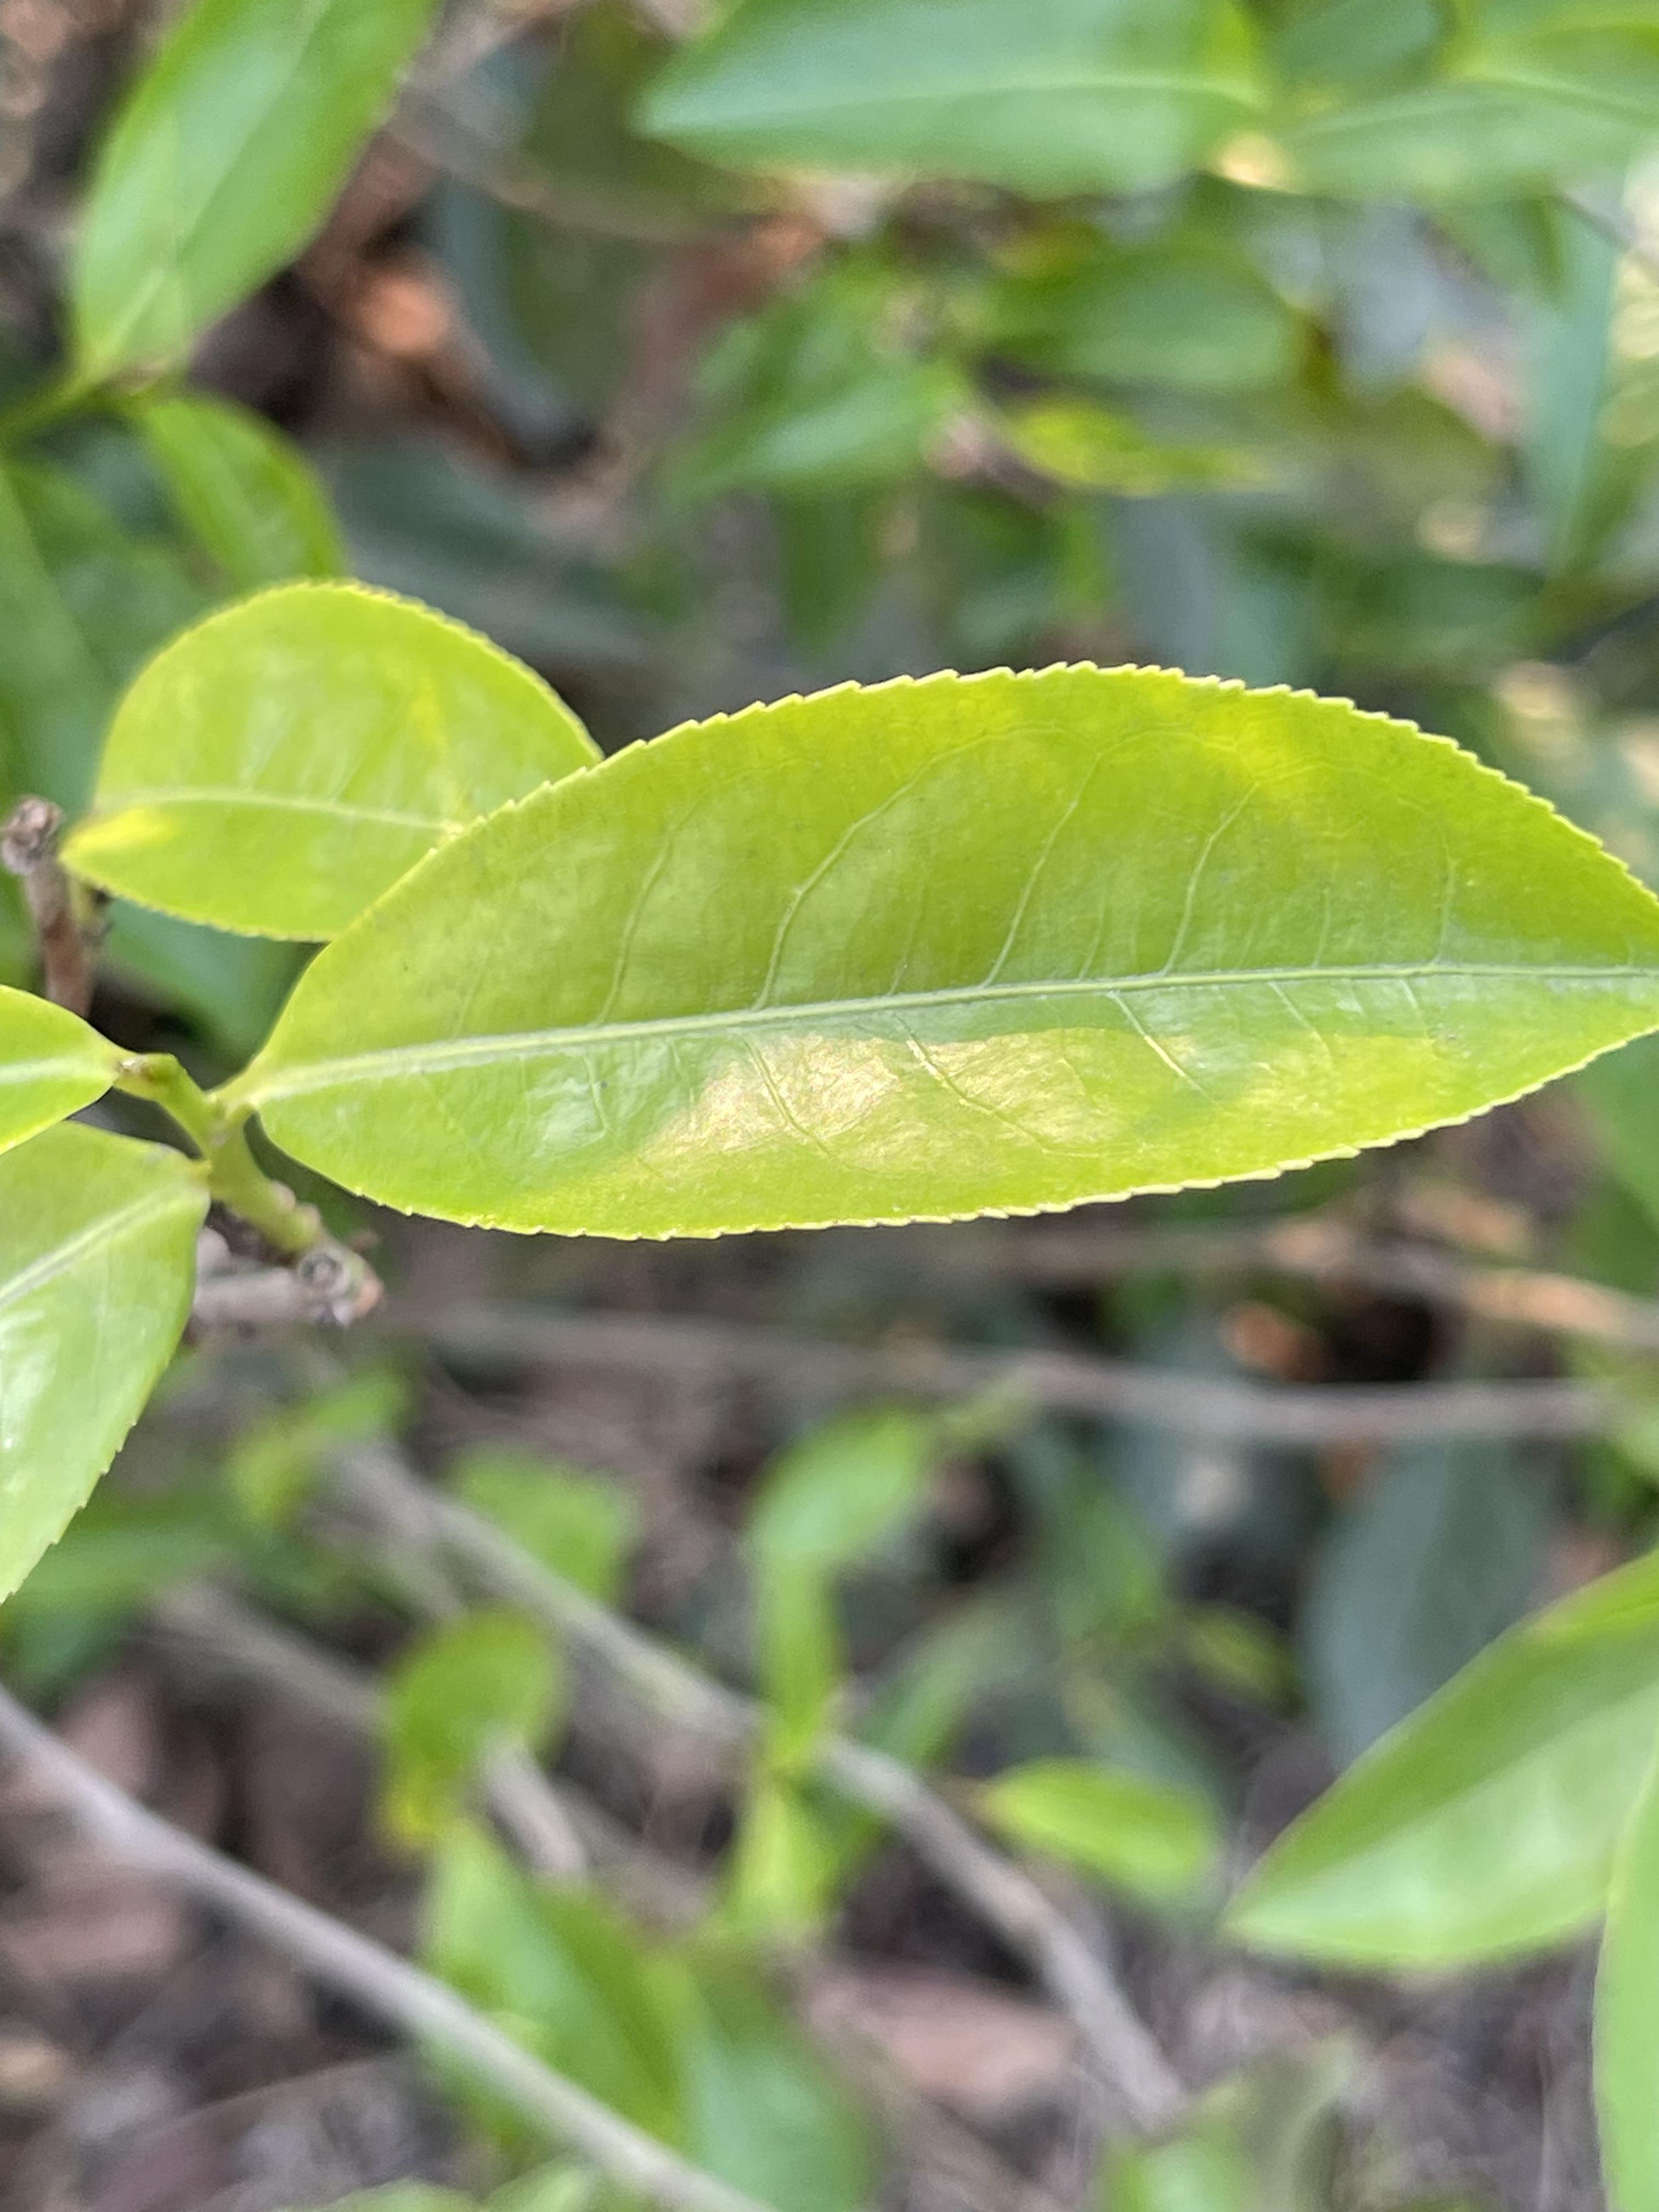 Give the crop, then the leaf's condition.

tea, healthy leaf
